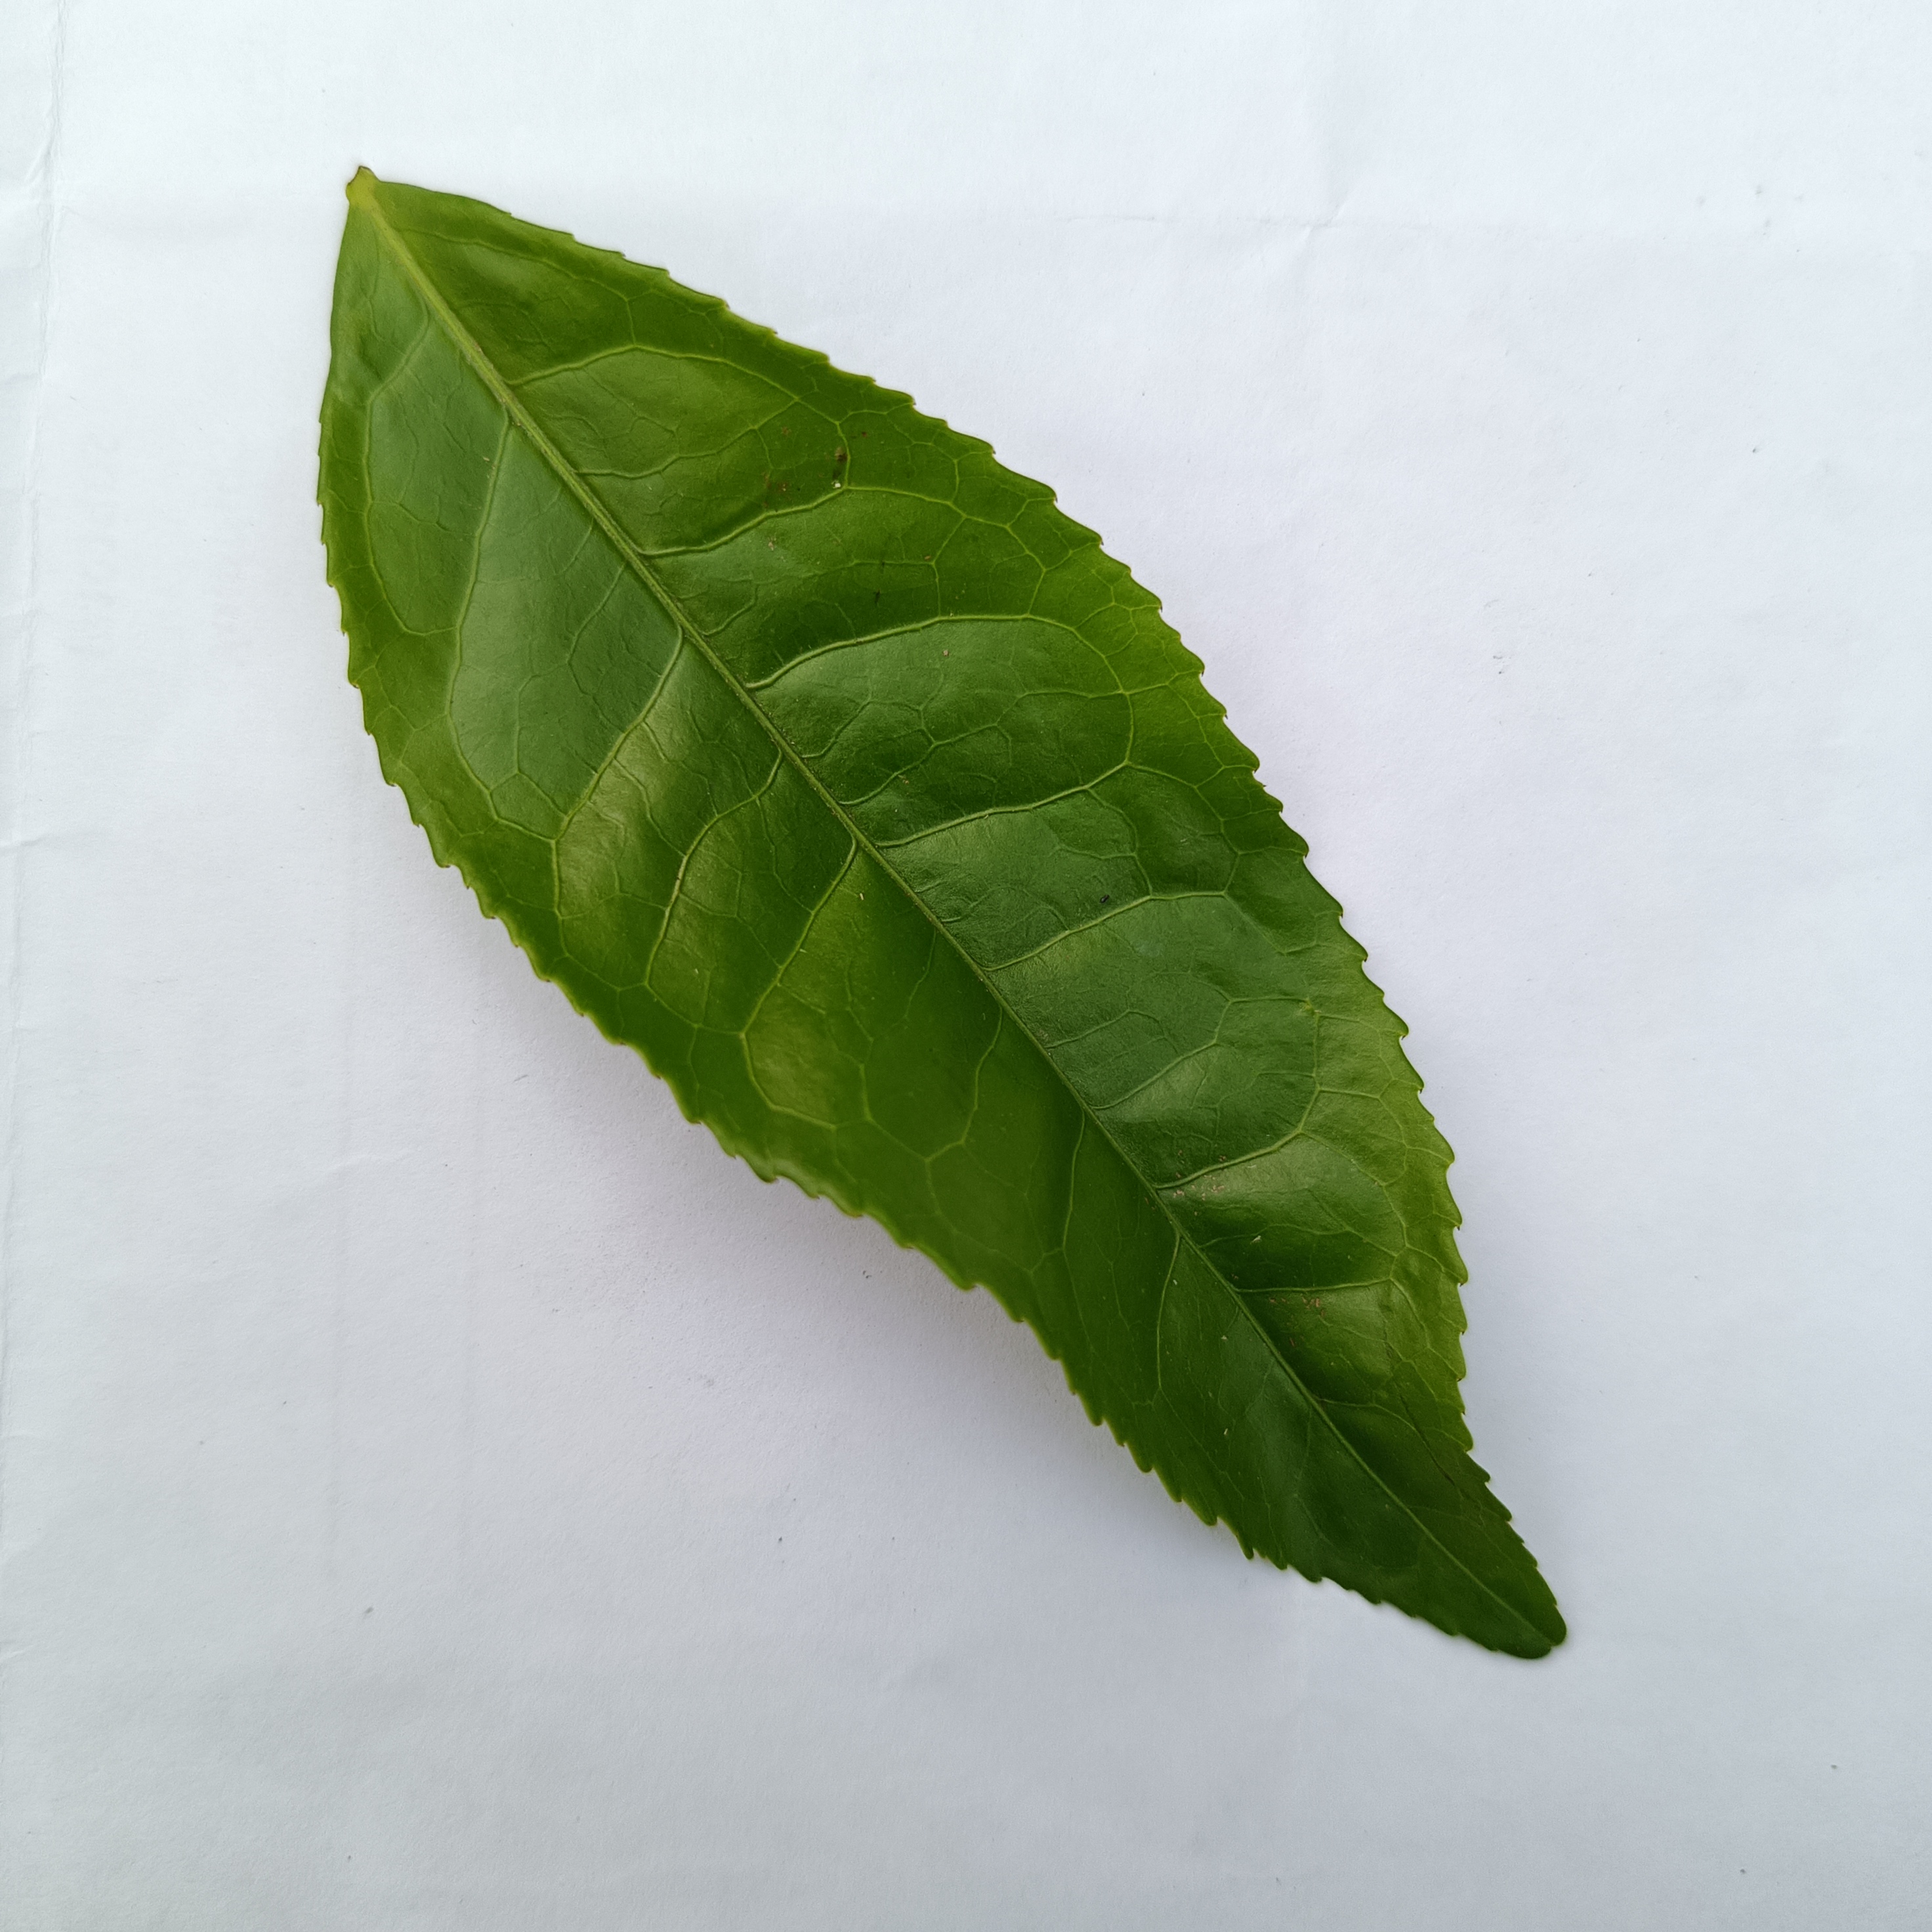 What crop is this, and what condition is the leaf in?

tea, healthy
